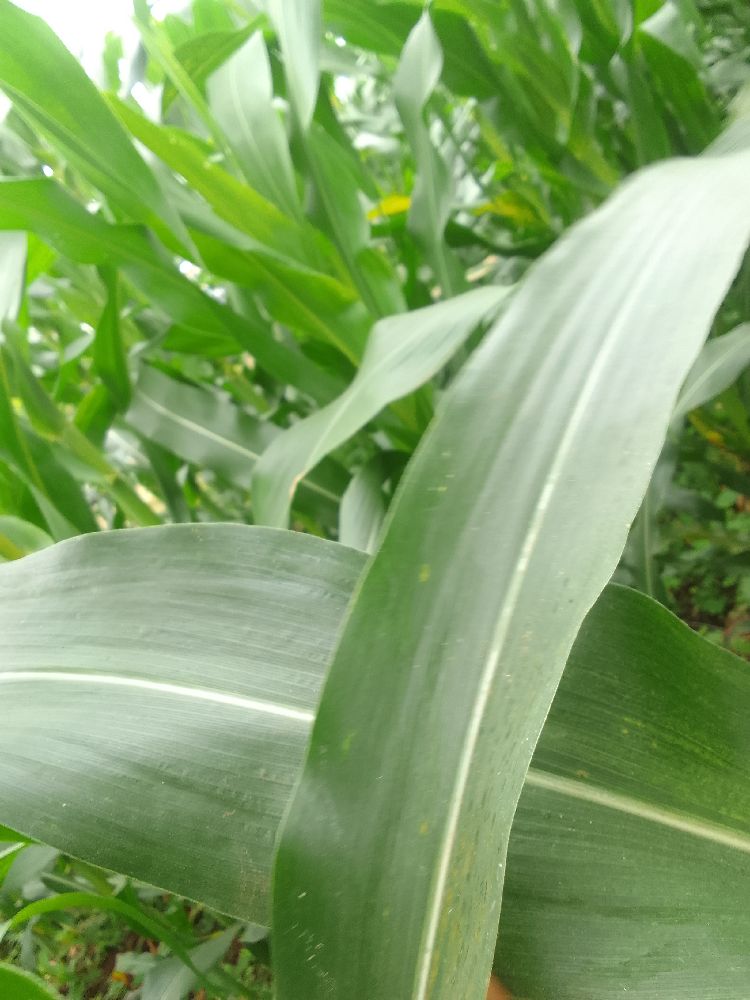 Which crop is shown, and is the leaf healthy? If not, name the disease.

maize, healthy
